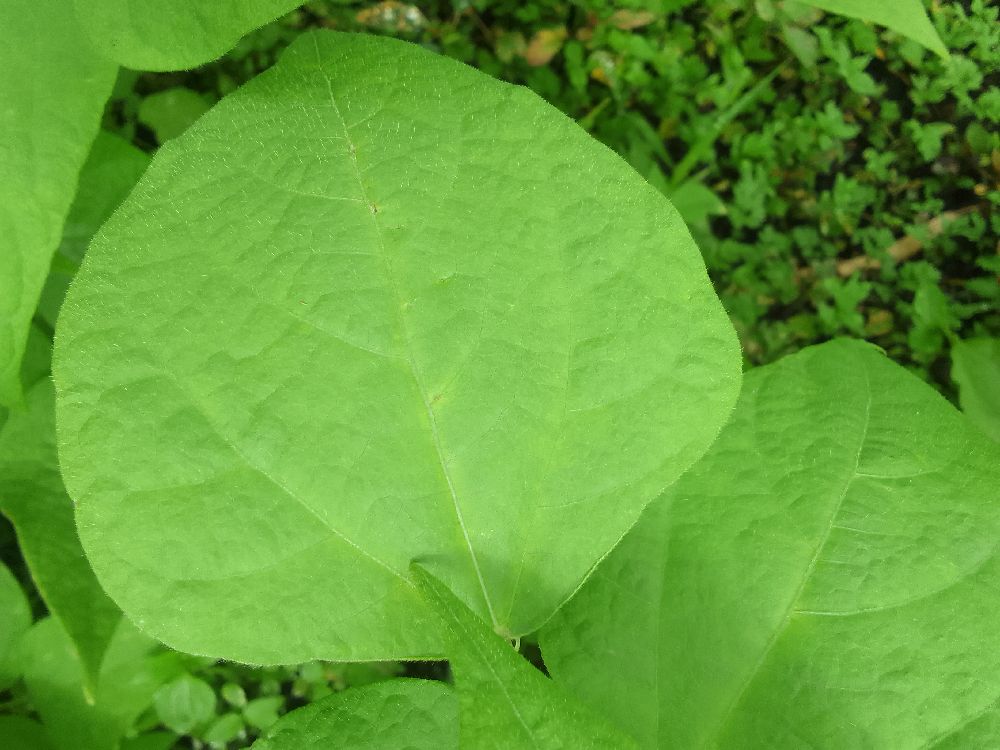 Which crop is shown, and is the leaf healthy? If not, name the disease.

common bean, healthy
